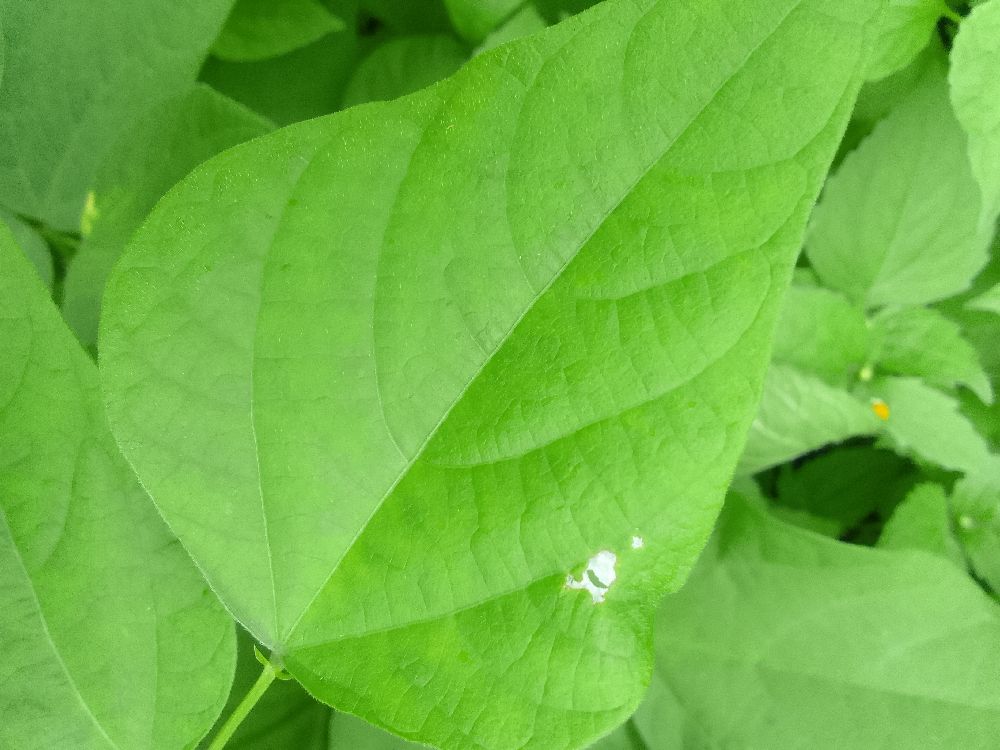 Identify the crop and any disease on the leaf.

common bean, healthy
